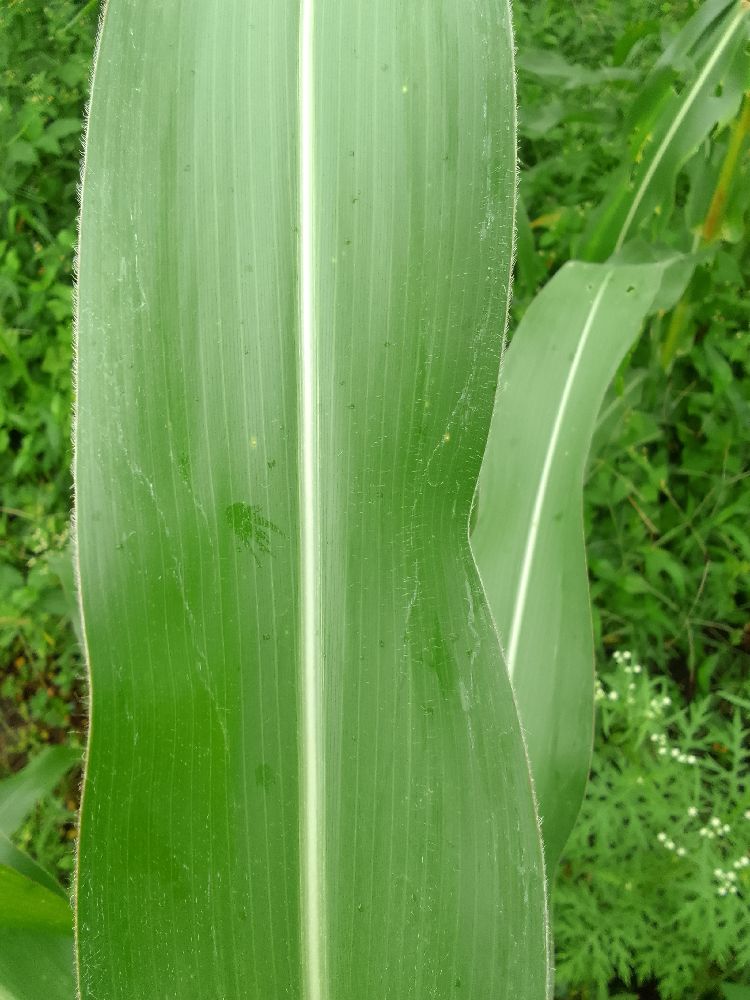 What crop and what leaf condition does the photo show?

maize, healthy
